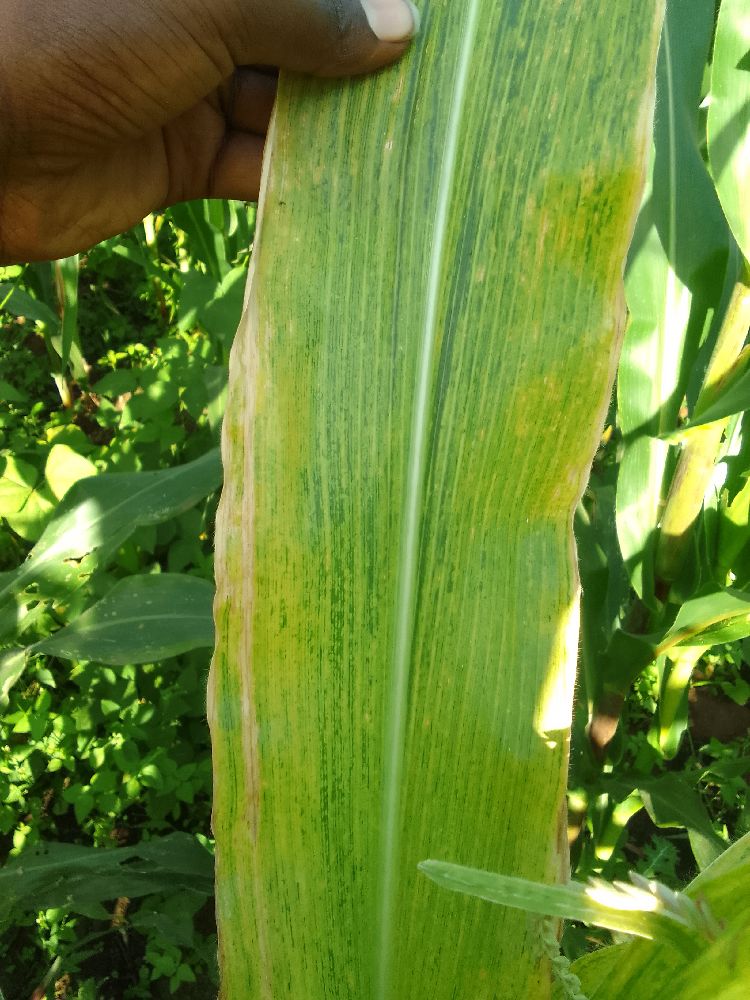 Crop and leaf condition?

maize, maize lethal necrosis
